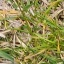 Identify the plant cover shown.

grass
